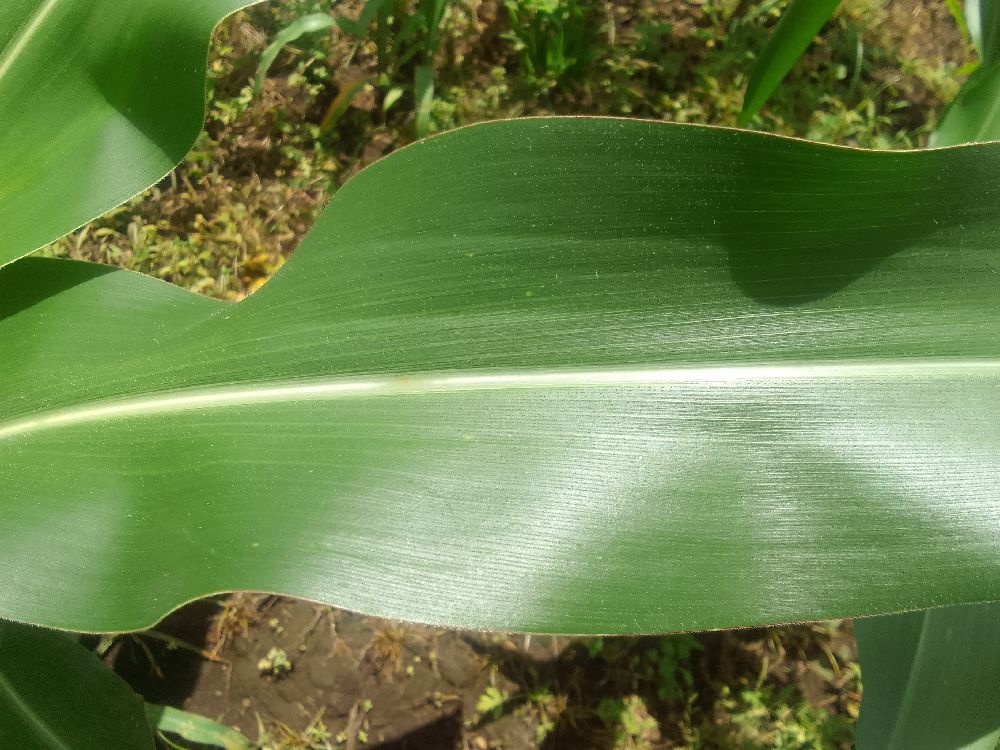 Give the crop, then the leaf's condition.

maize, healthy
